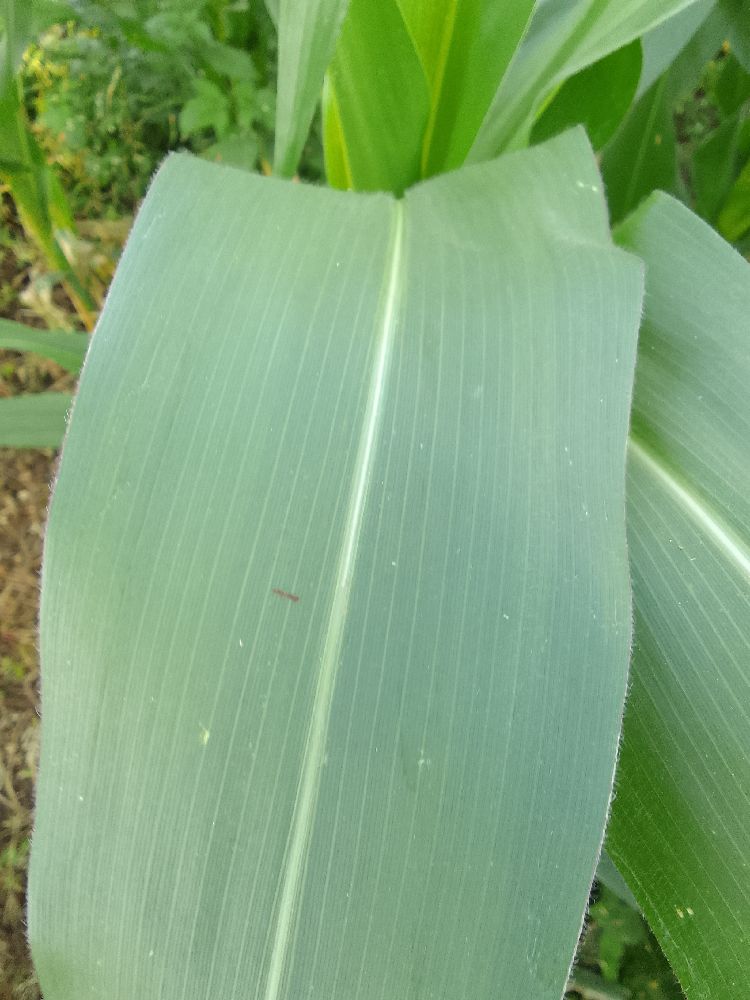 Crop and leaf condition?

maize, healthy
